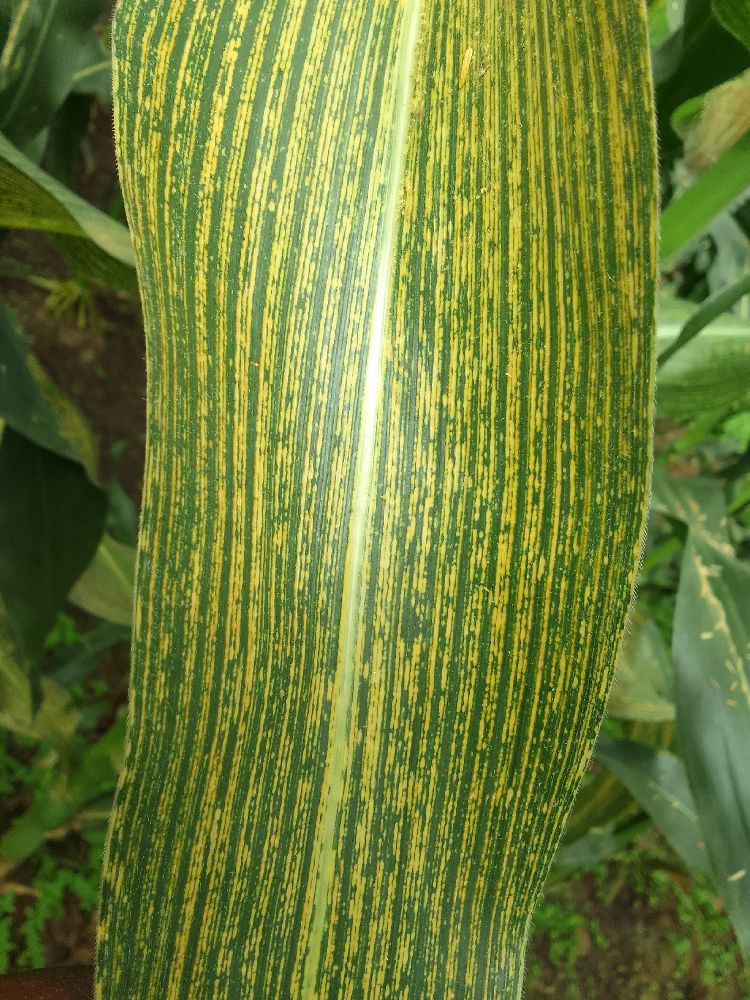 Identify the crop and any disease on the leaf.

maize, maize streak virus
